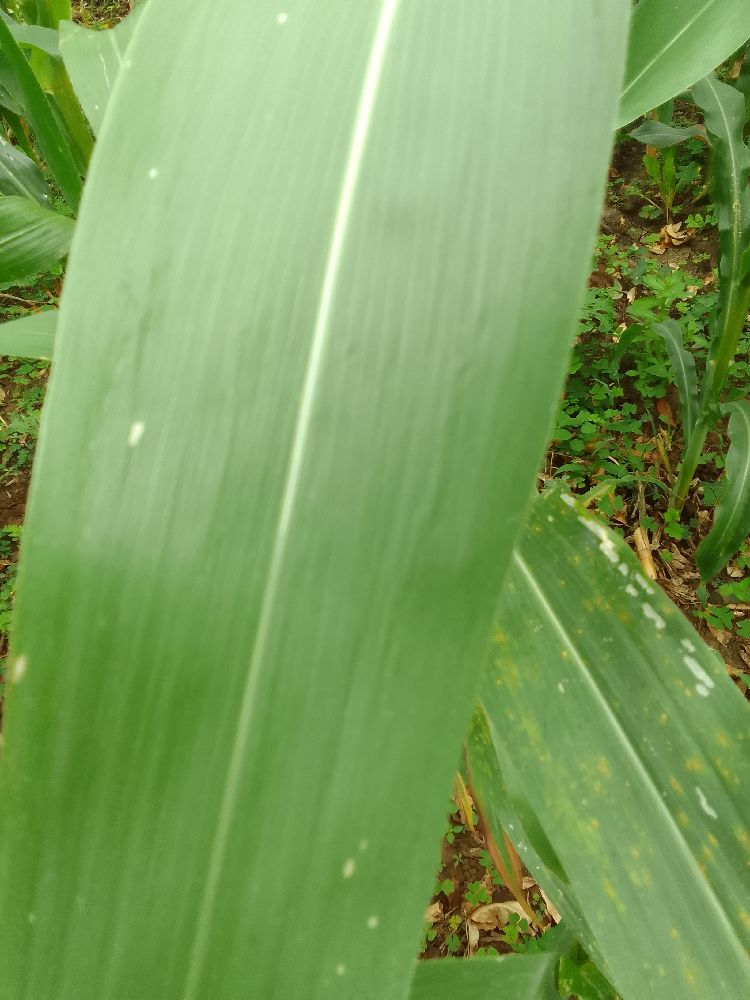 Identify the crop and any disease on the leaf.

maize, healthy
